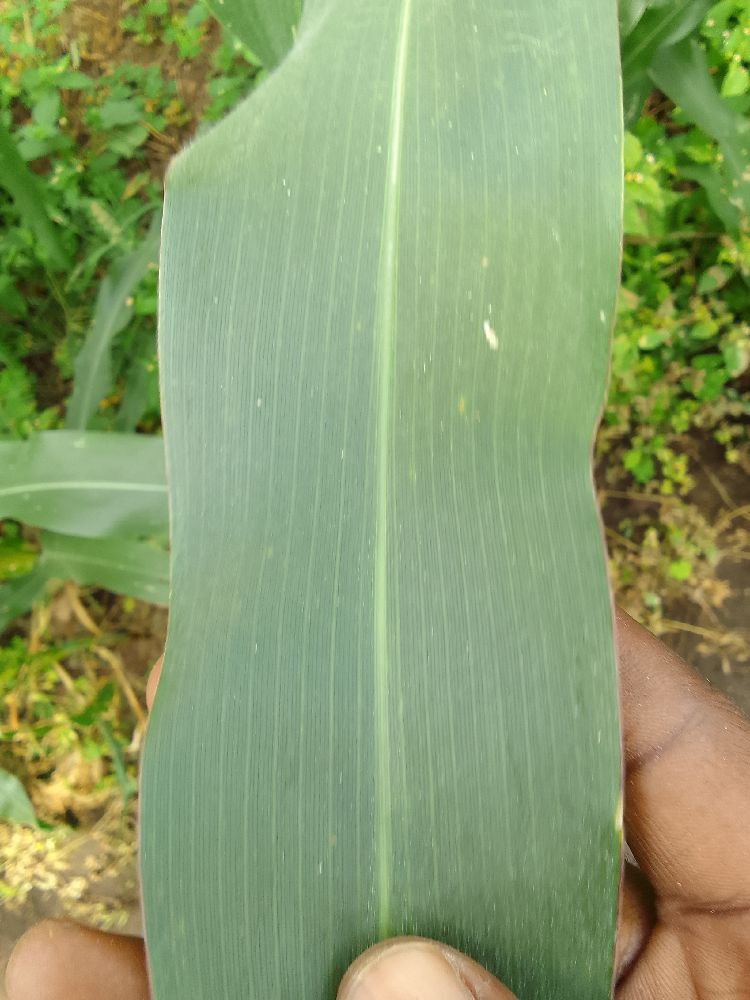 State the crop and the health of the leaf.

maize, healthy
